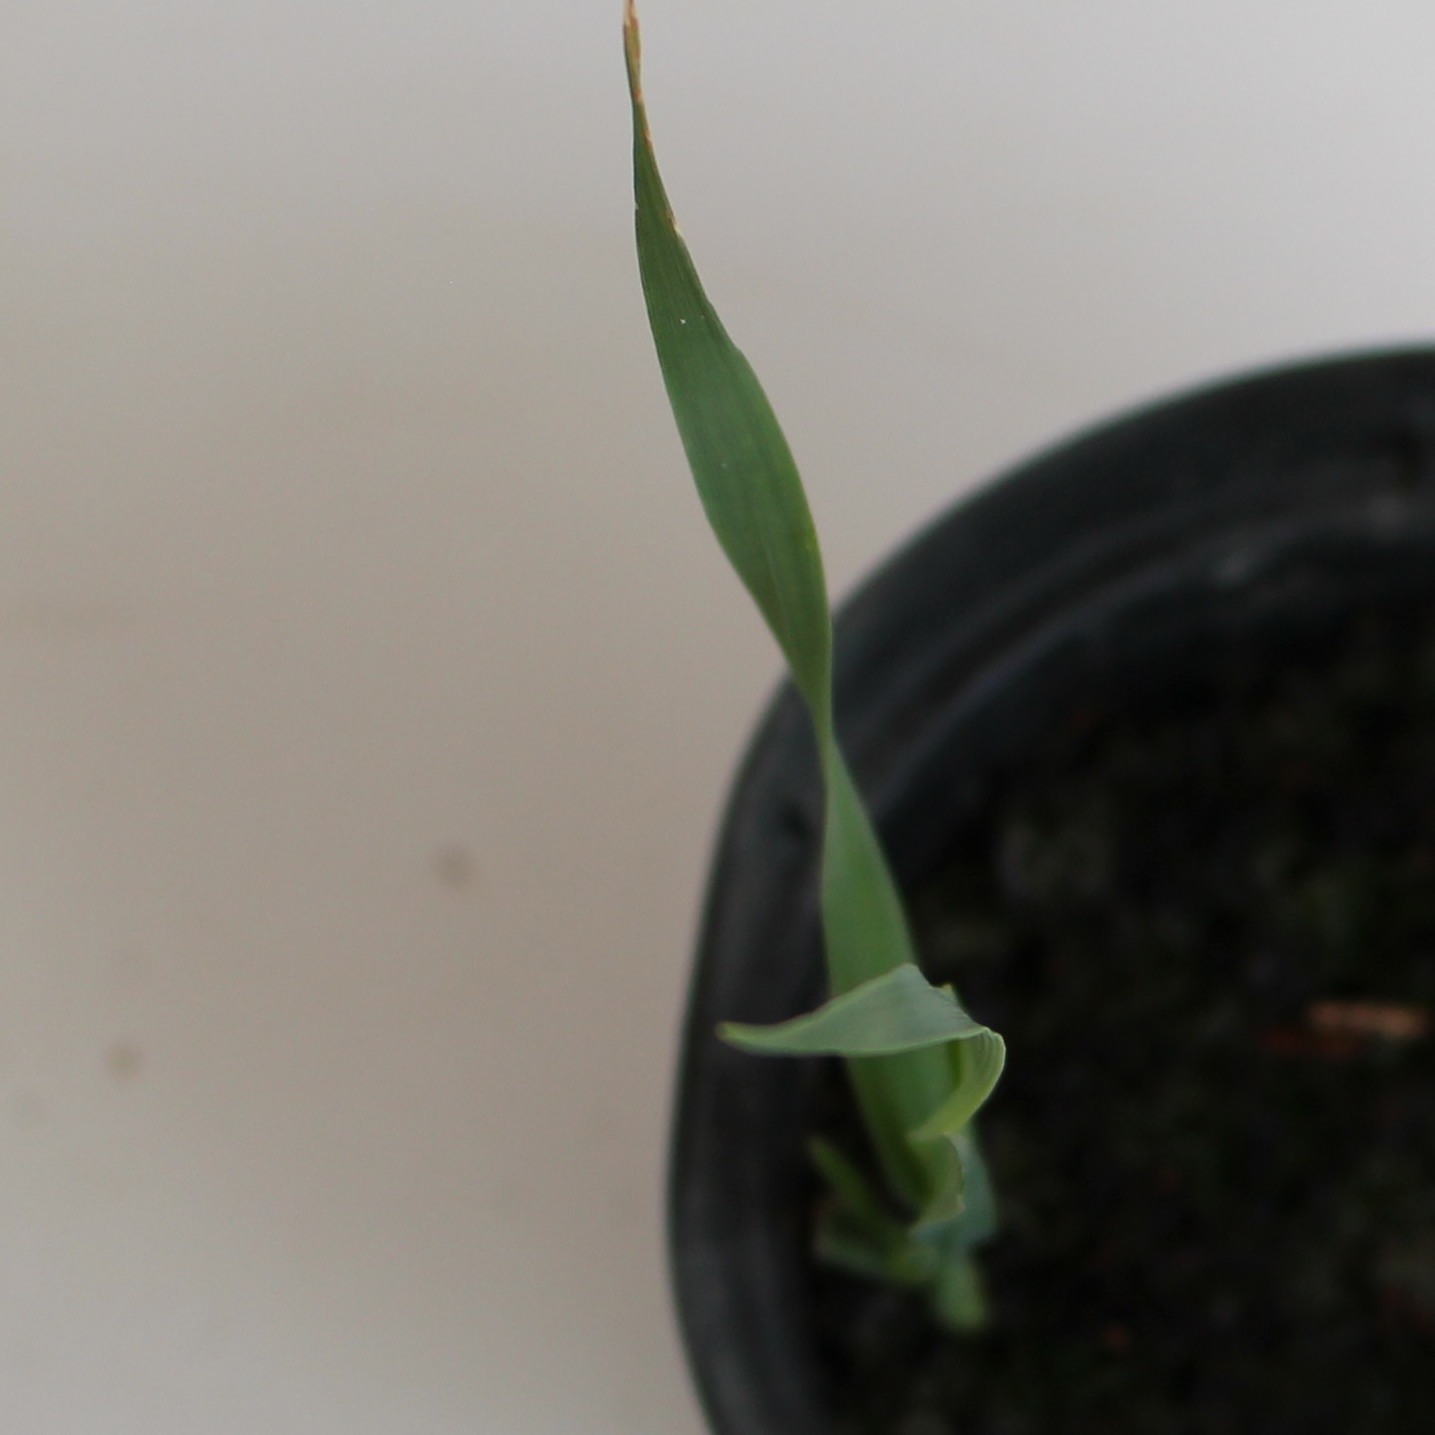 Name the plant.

Avena sterilis
